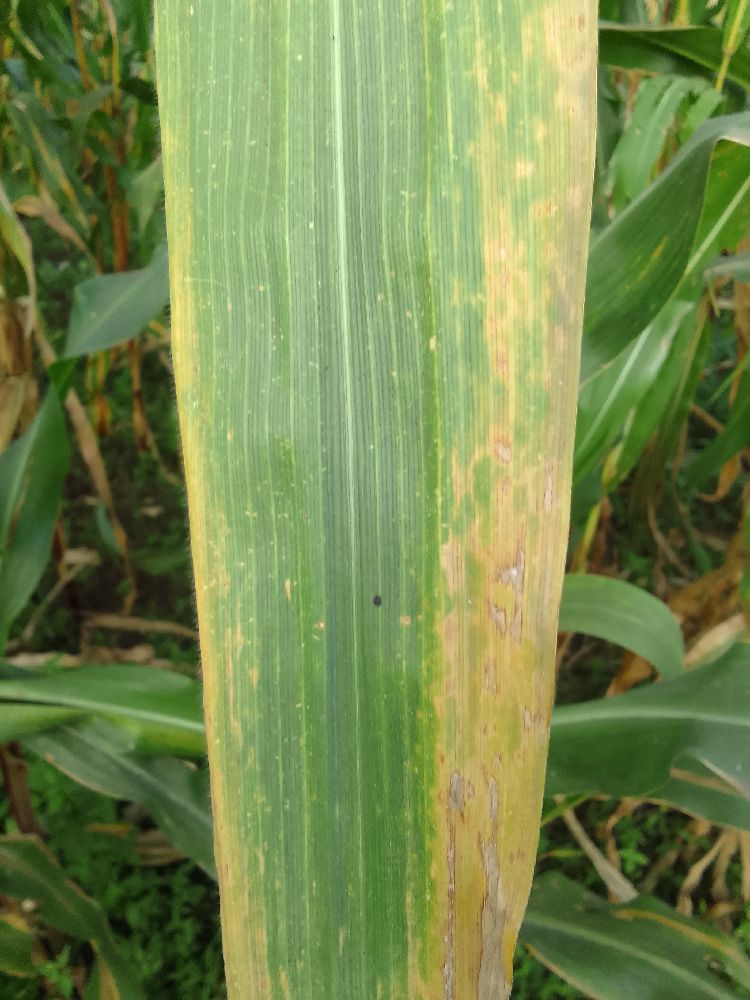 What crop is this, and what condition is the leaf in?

maize, maize lethal necrosis
